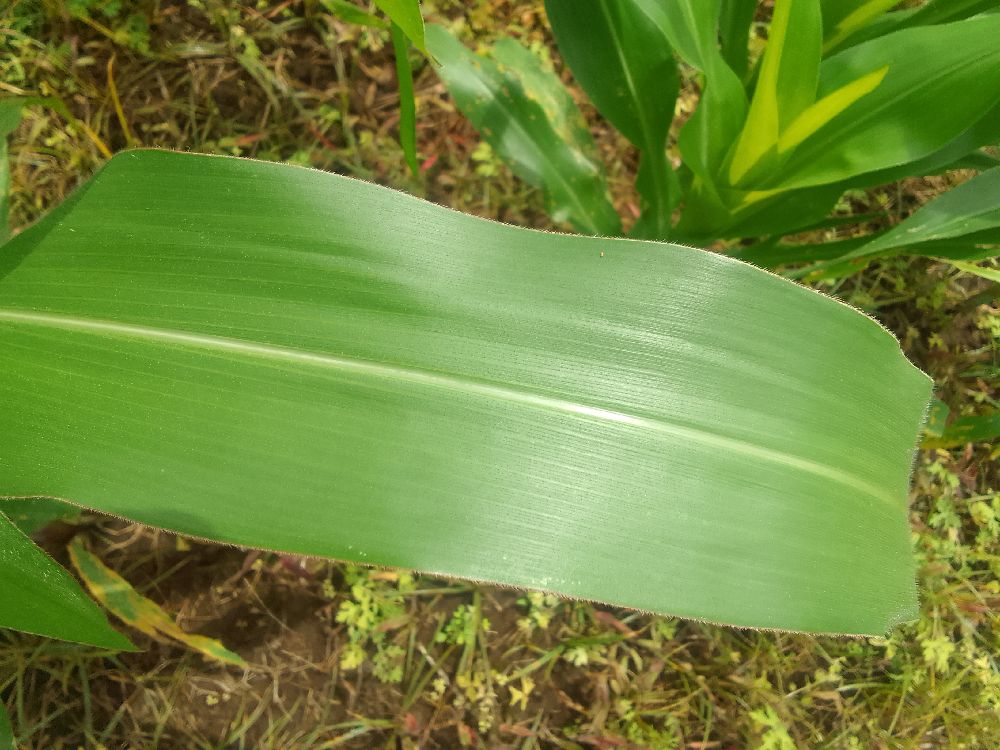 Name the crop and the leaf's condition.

maize, healthy
